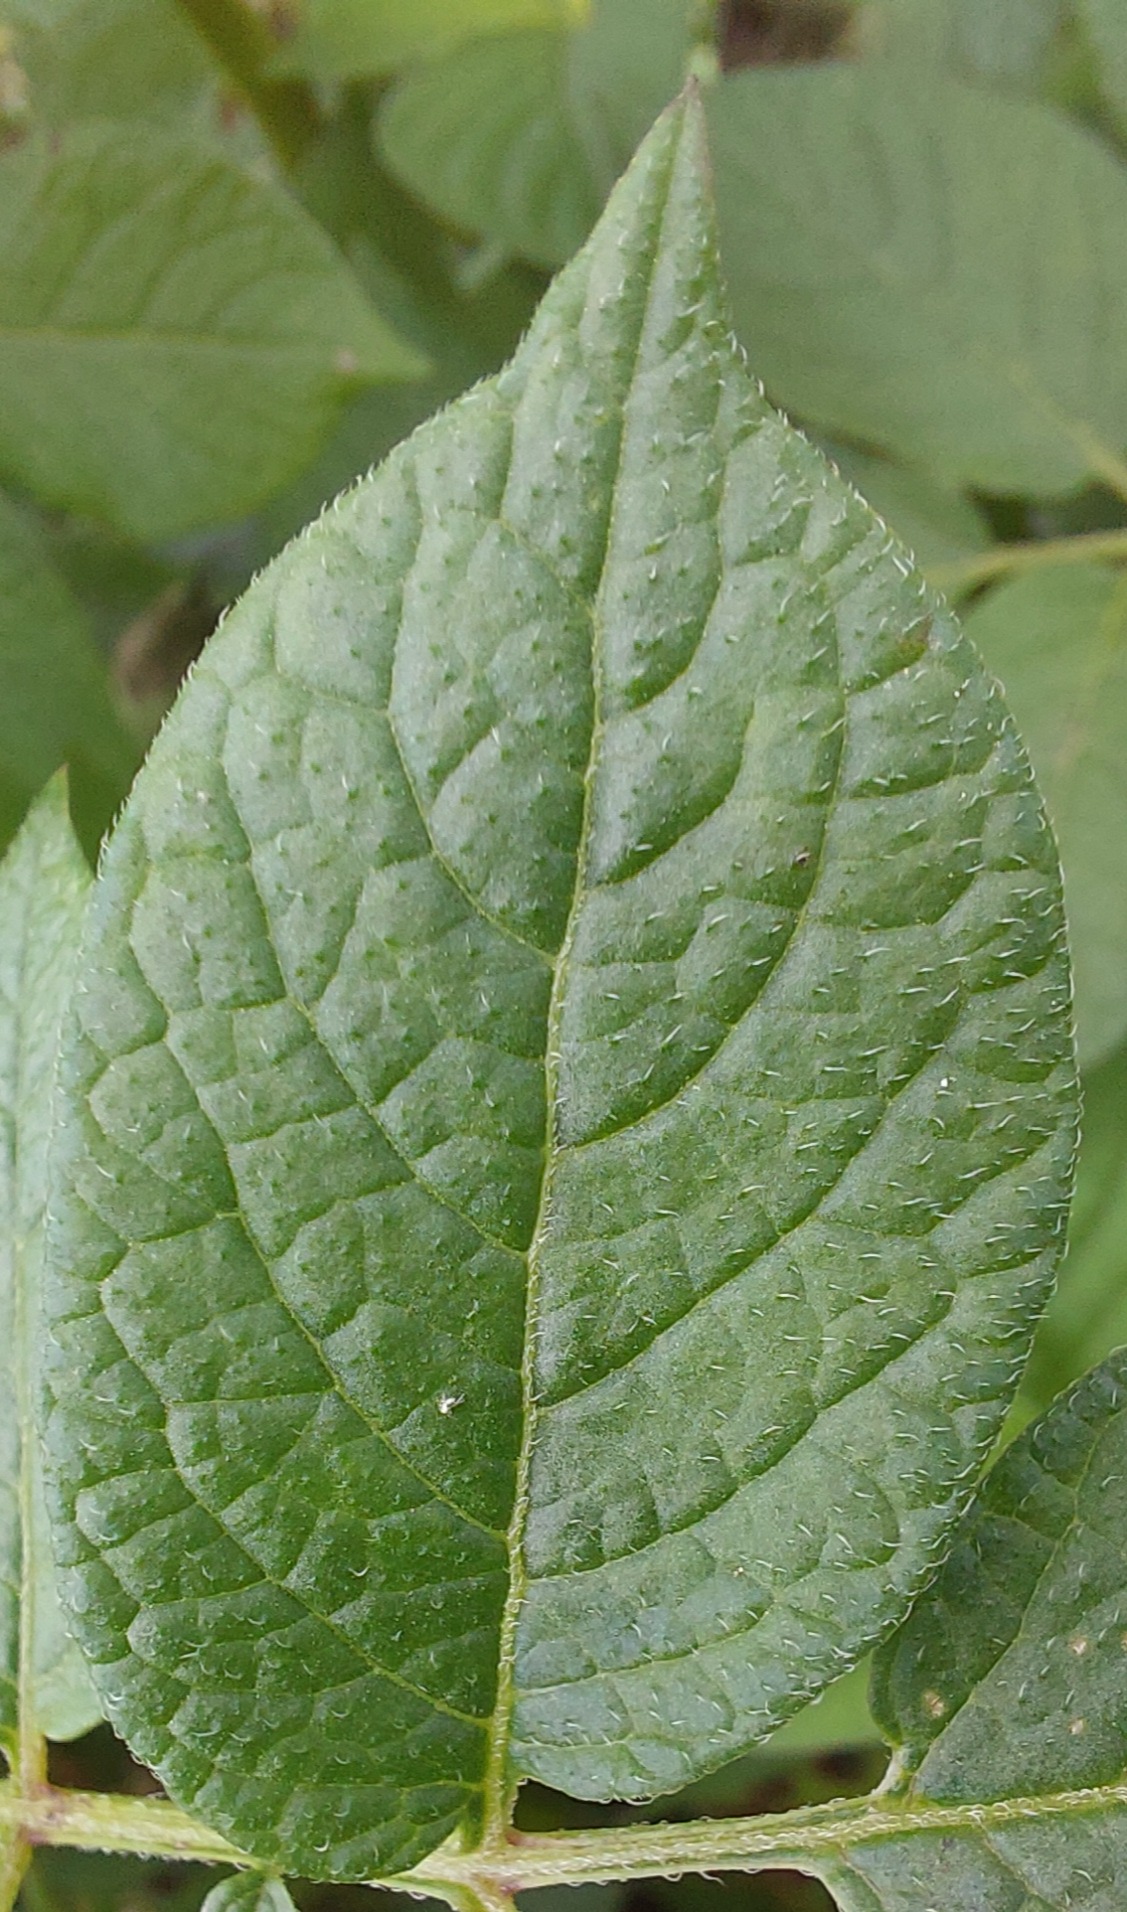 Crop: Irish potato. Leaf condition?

healthy
